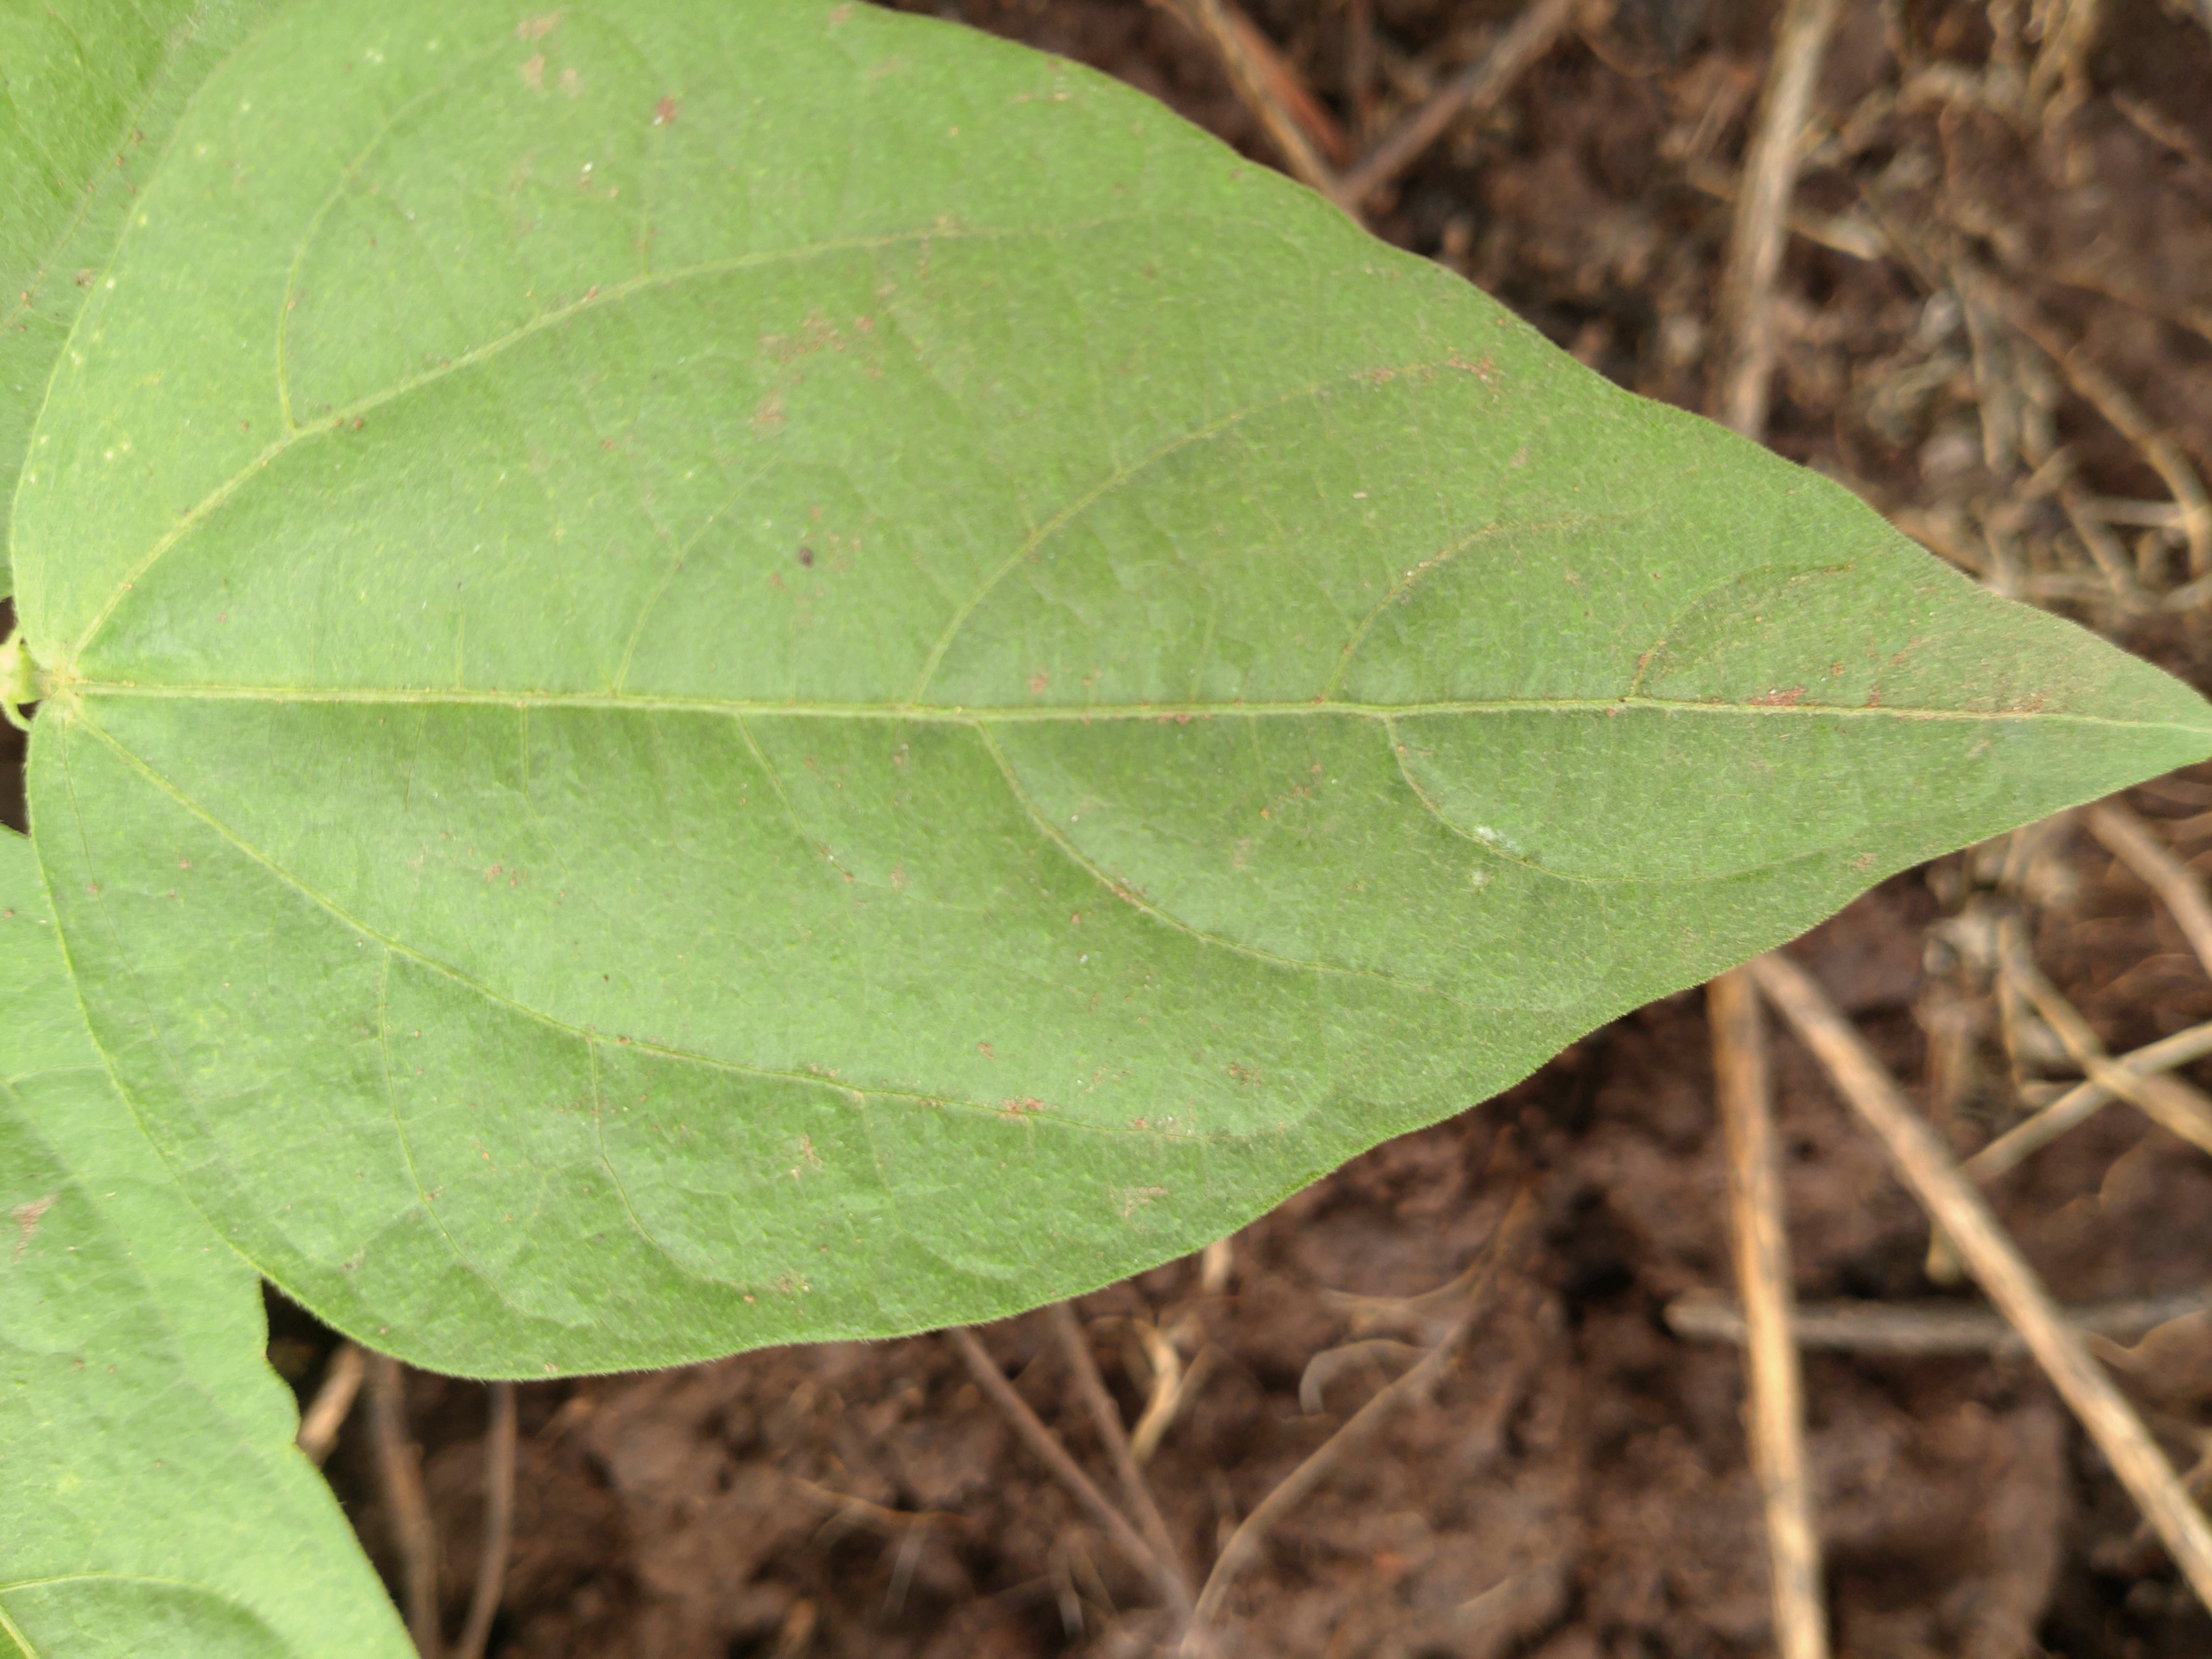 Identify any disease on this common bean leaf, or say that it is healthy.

healthy
